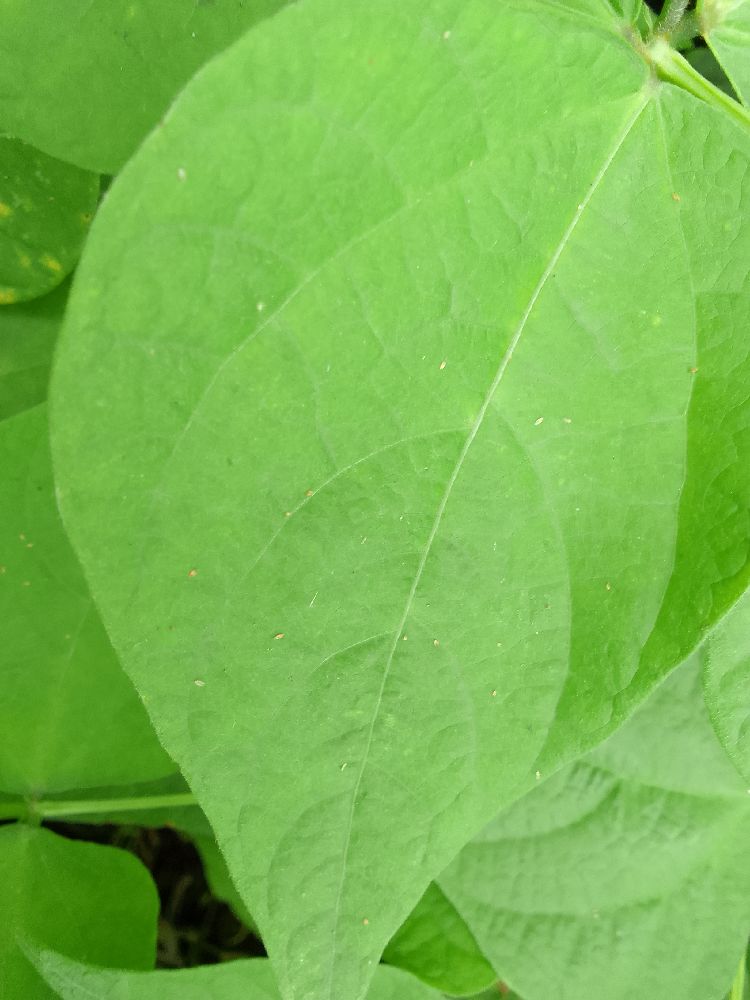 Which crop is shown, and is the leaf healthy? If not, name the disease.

common bean, healthy
